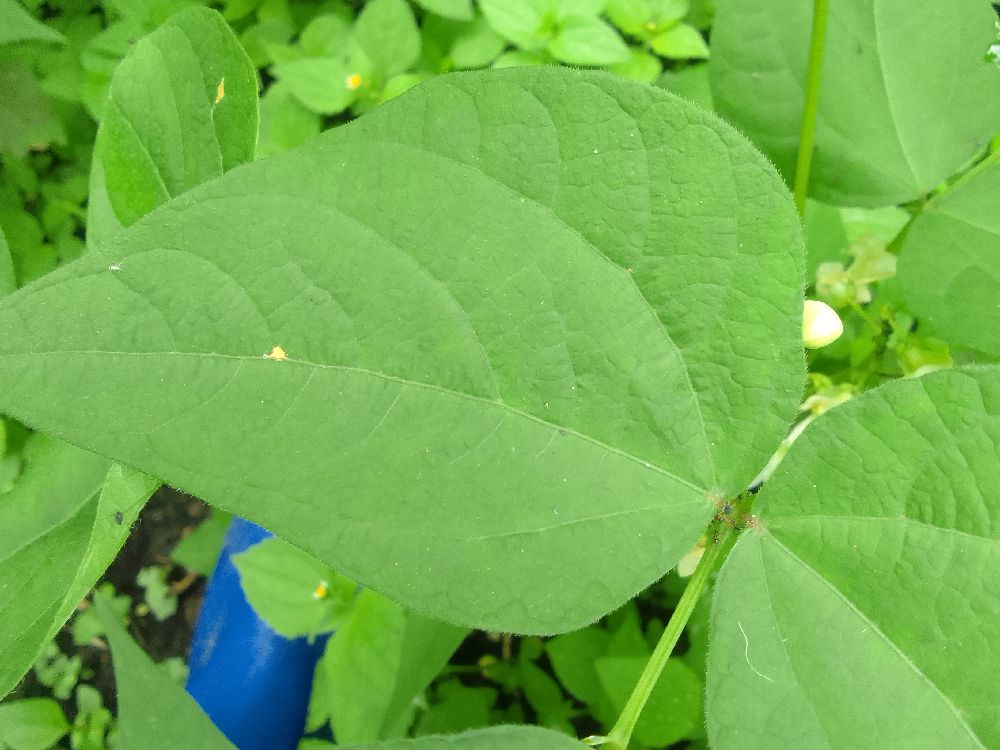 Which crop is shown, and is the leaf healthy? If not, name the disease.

common bean, healthy
